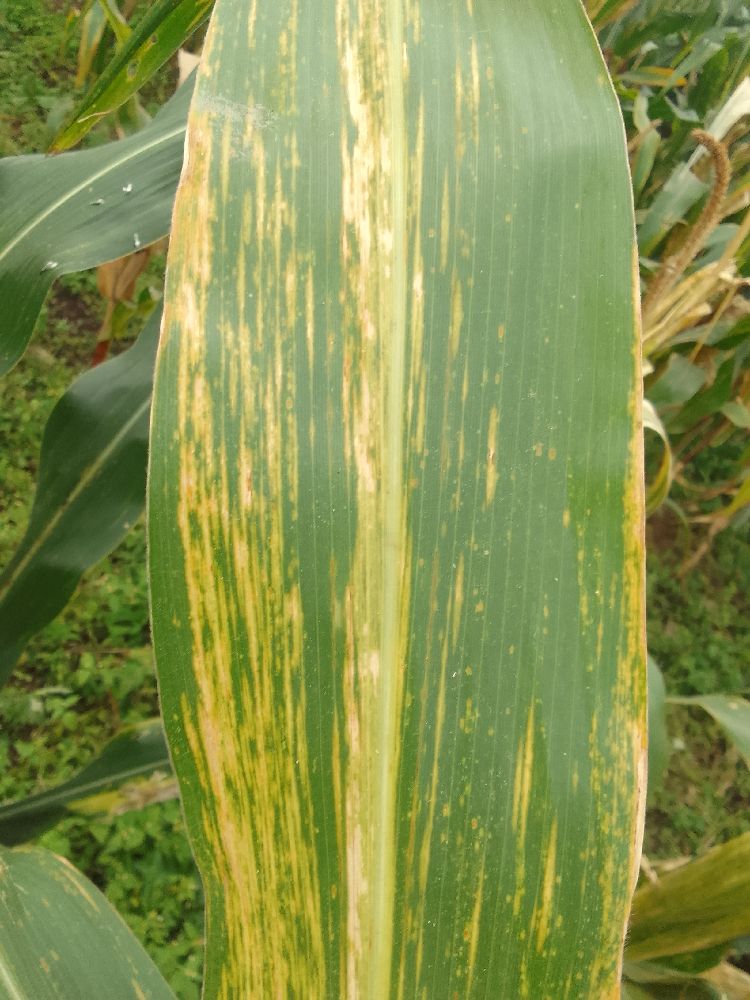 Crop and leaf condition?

maize, maize lethal necrosis
